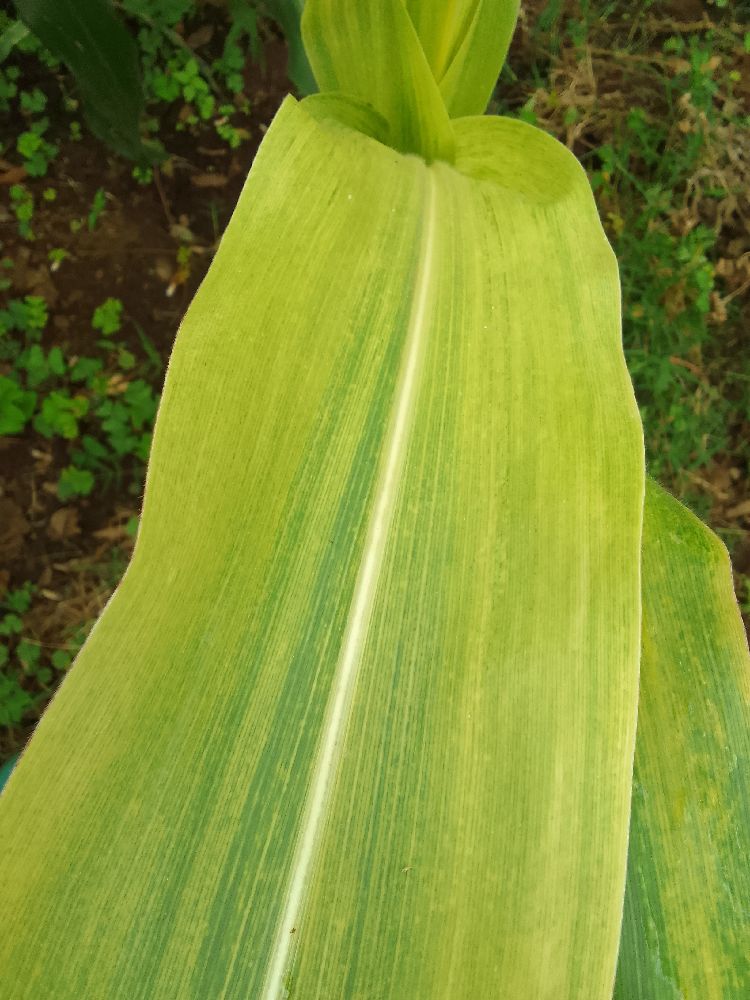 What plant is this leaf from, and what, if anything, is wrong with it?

maize, maize lethal necrosis
